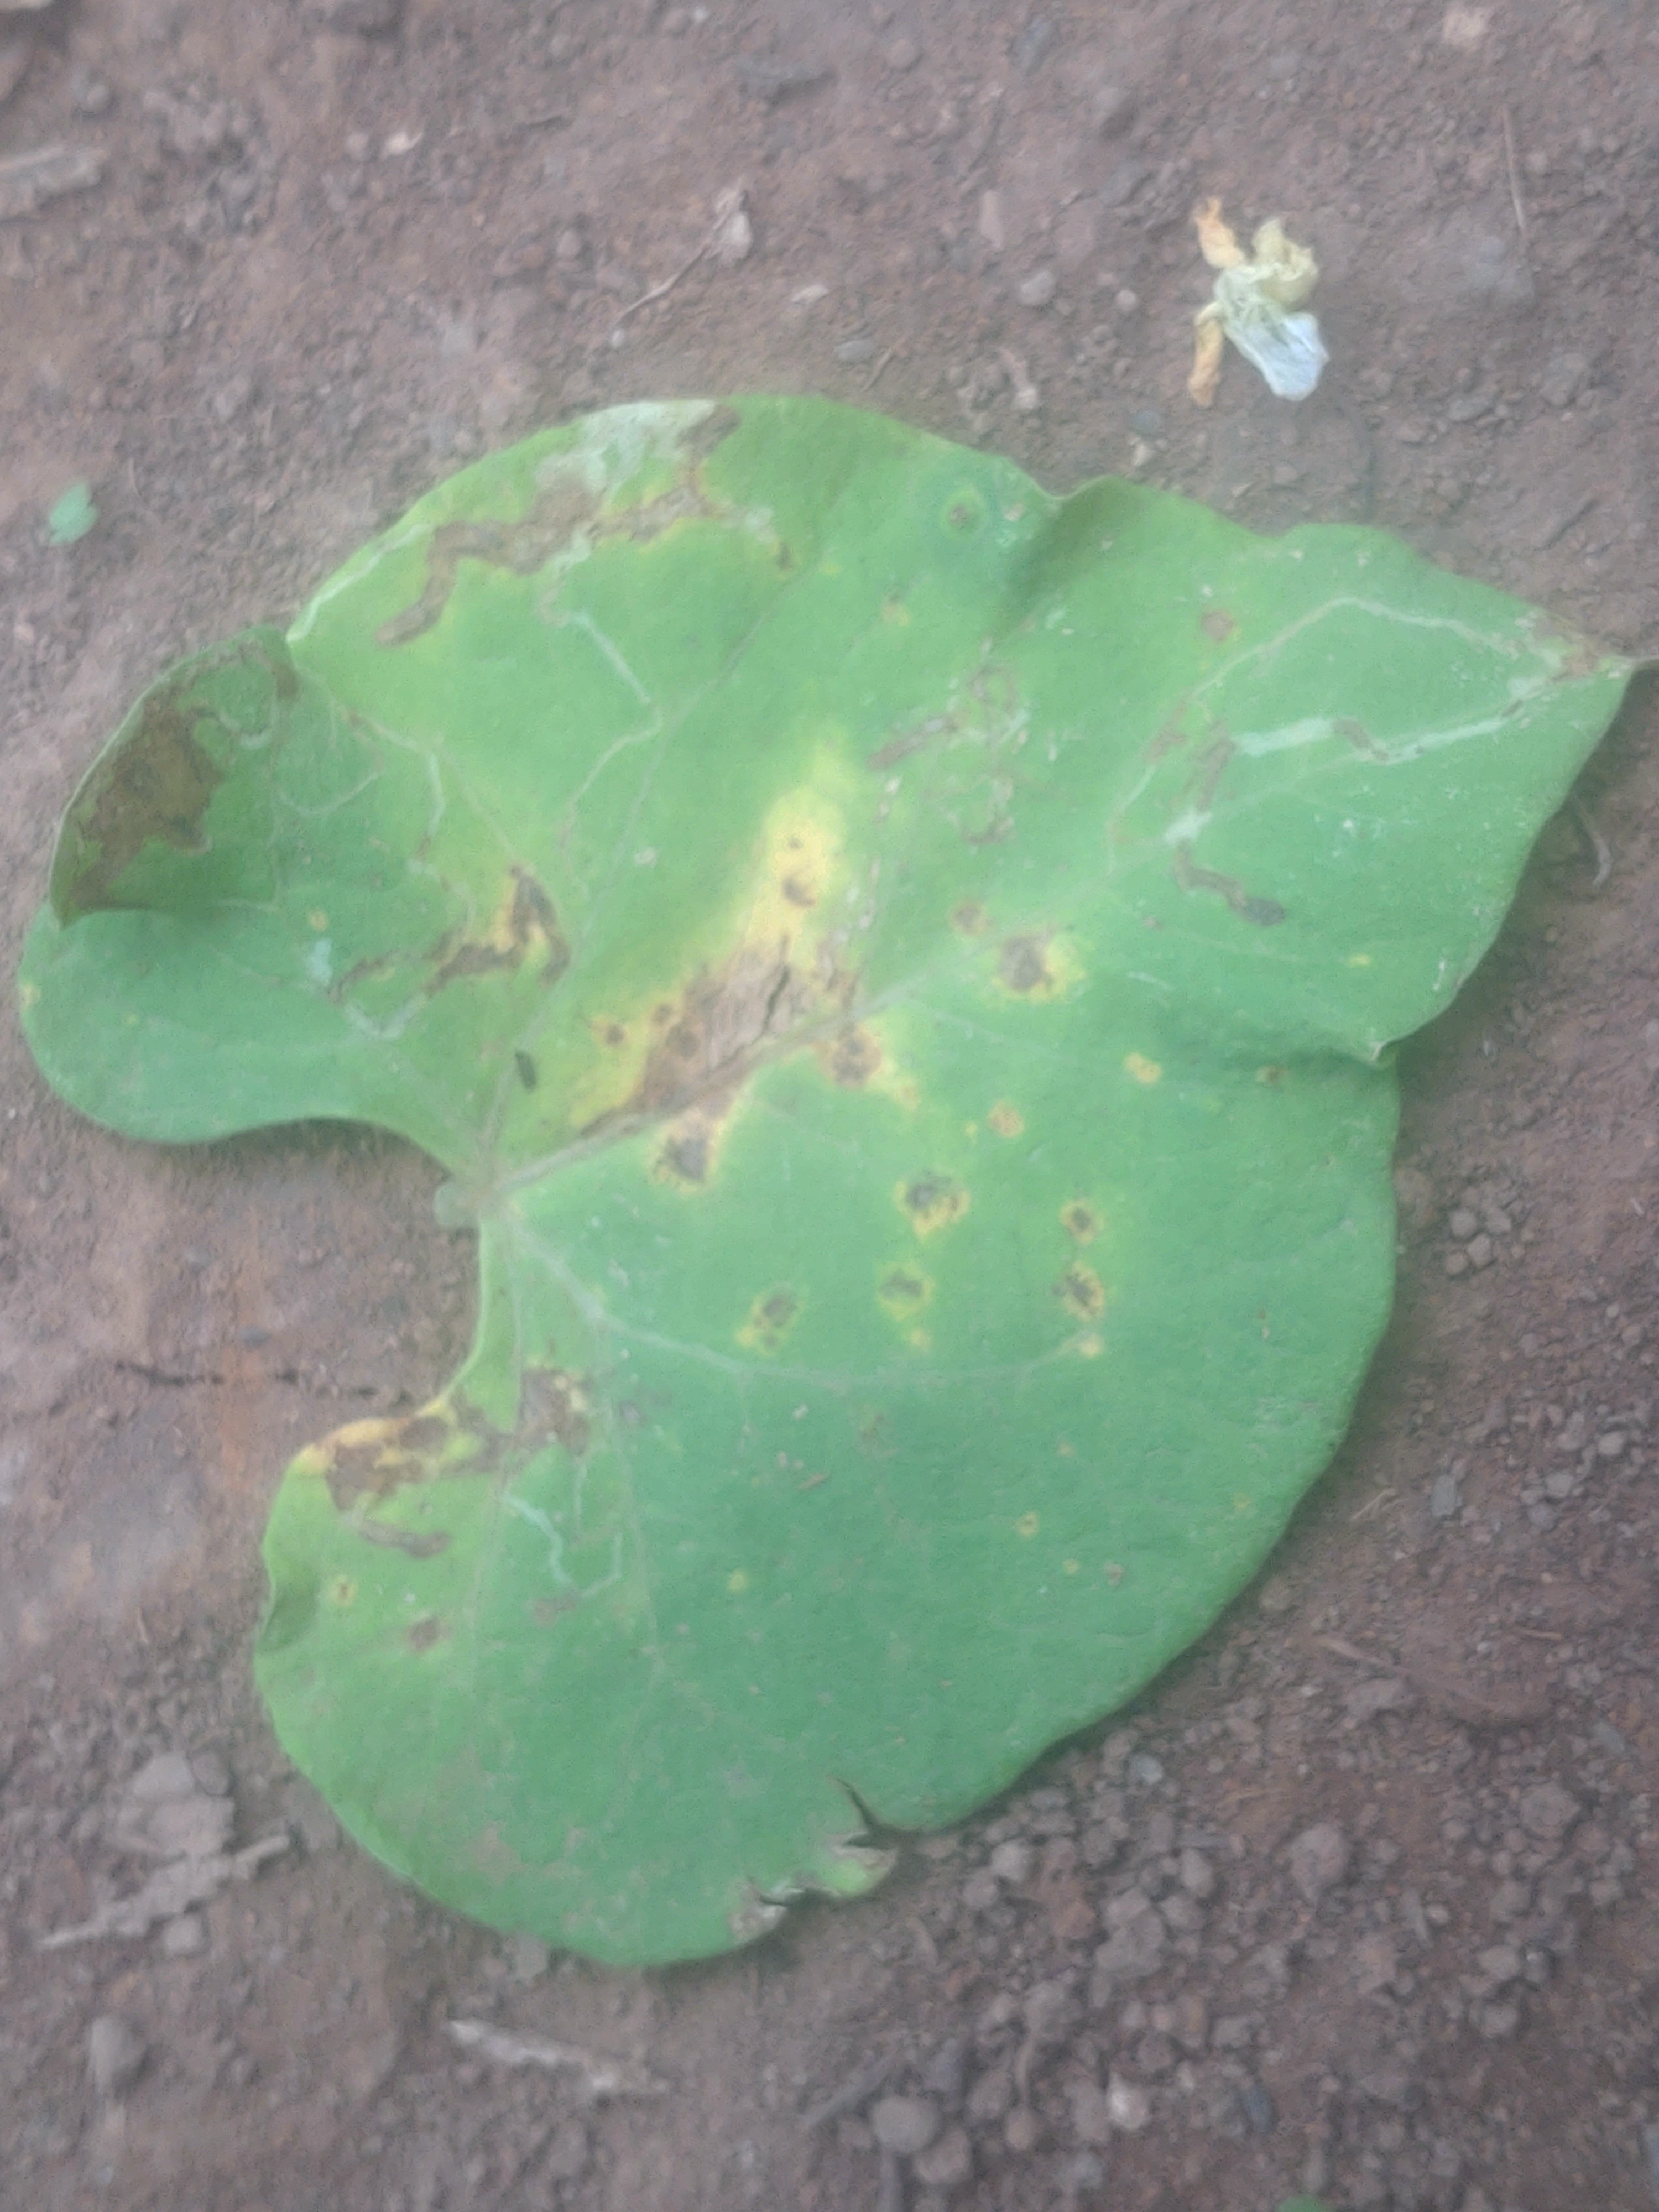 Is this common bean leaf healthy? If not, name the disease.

rust
